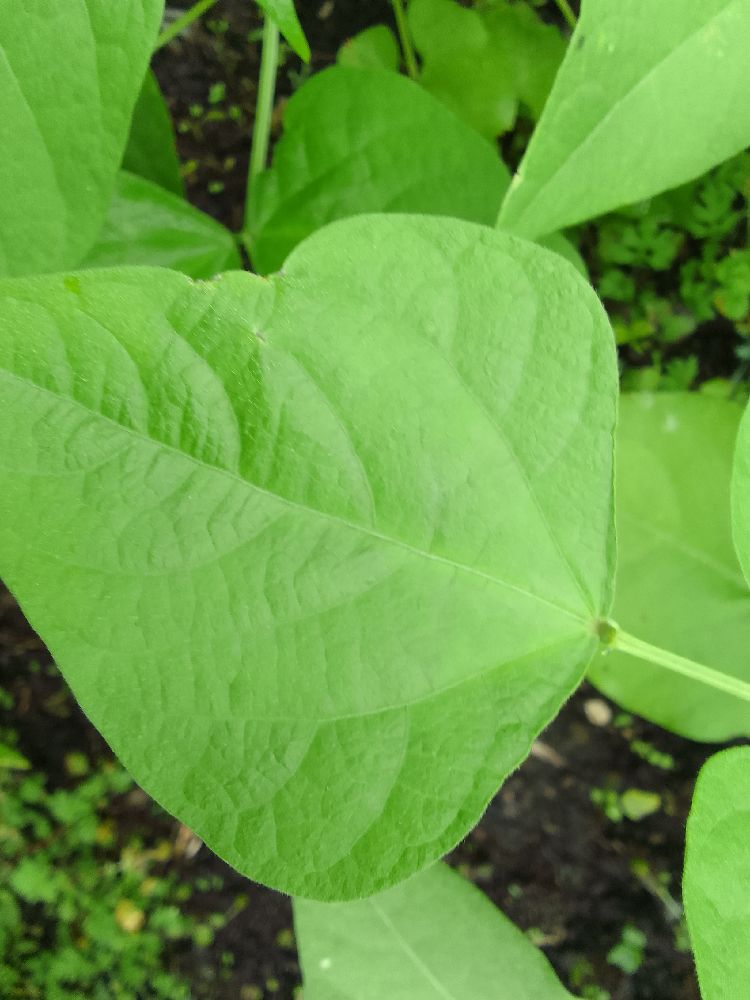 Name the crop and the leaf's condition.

common bean, healthy
